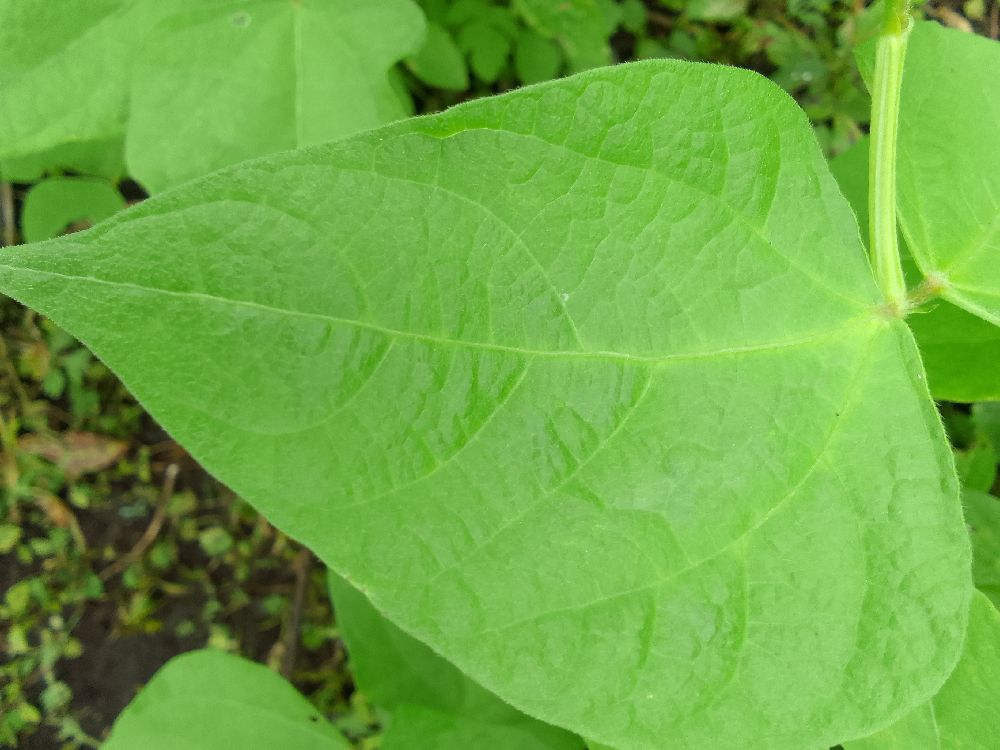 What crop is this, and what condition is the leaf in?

common bean, healthy
